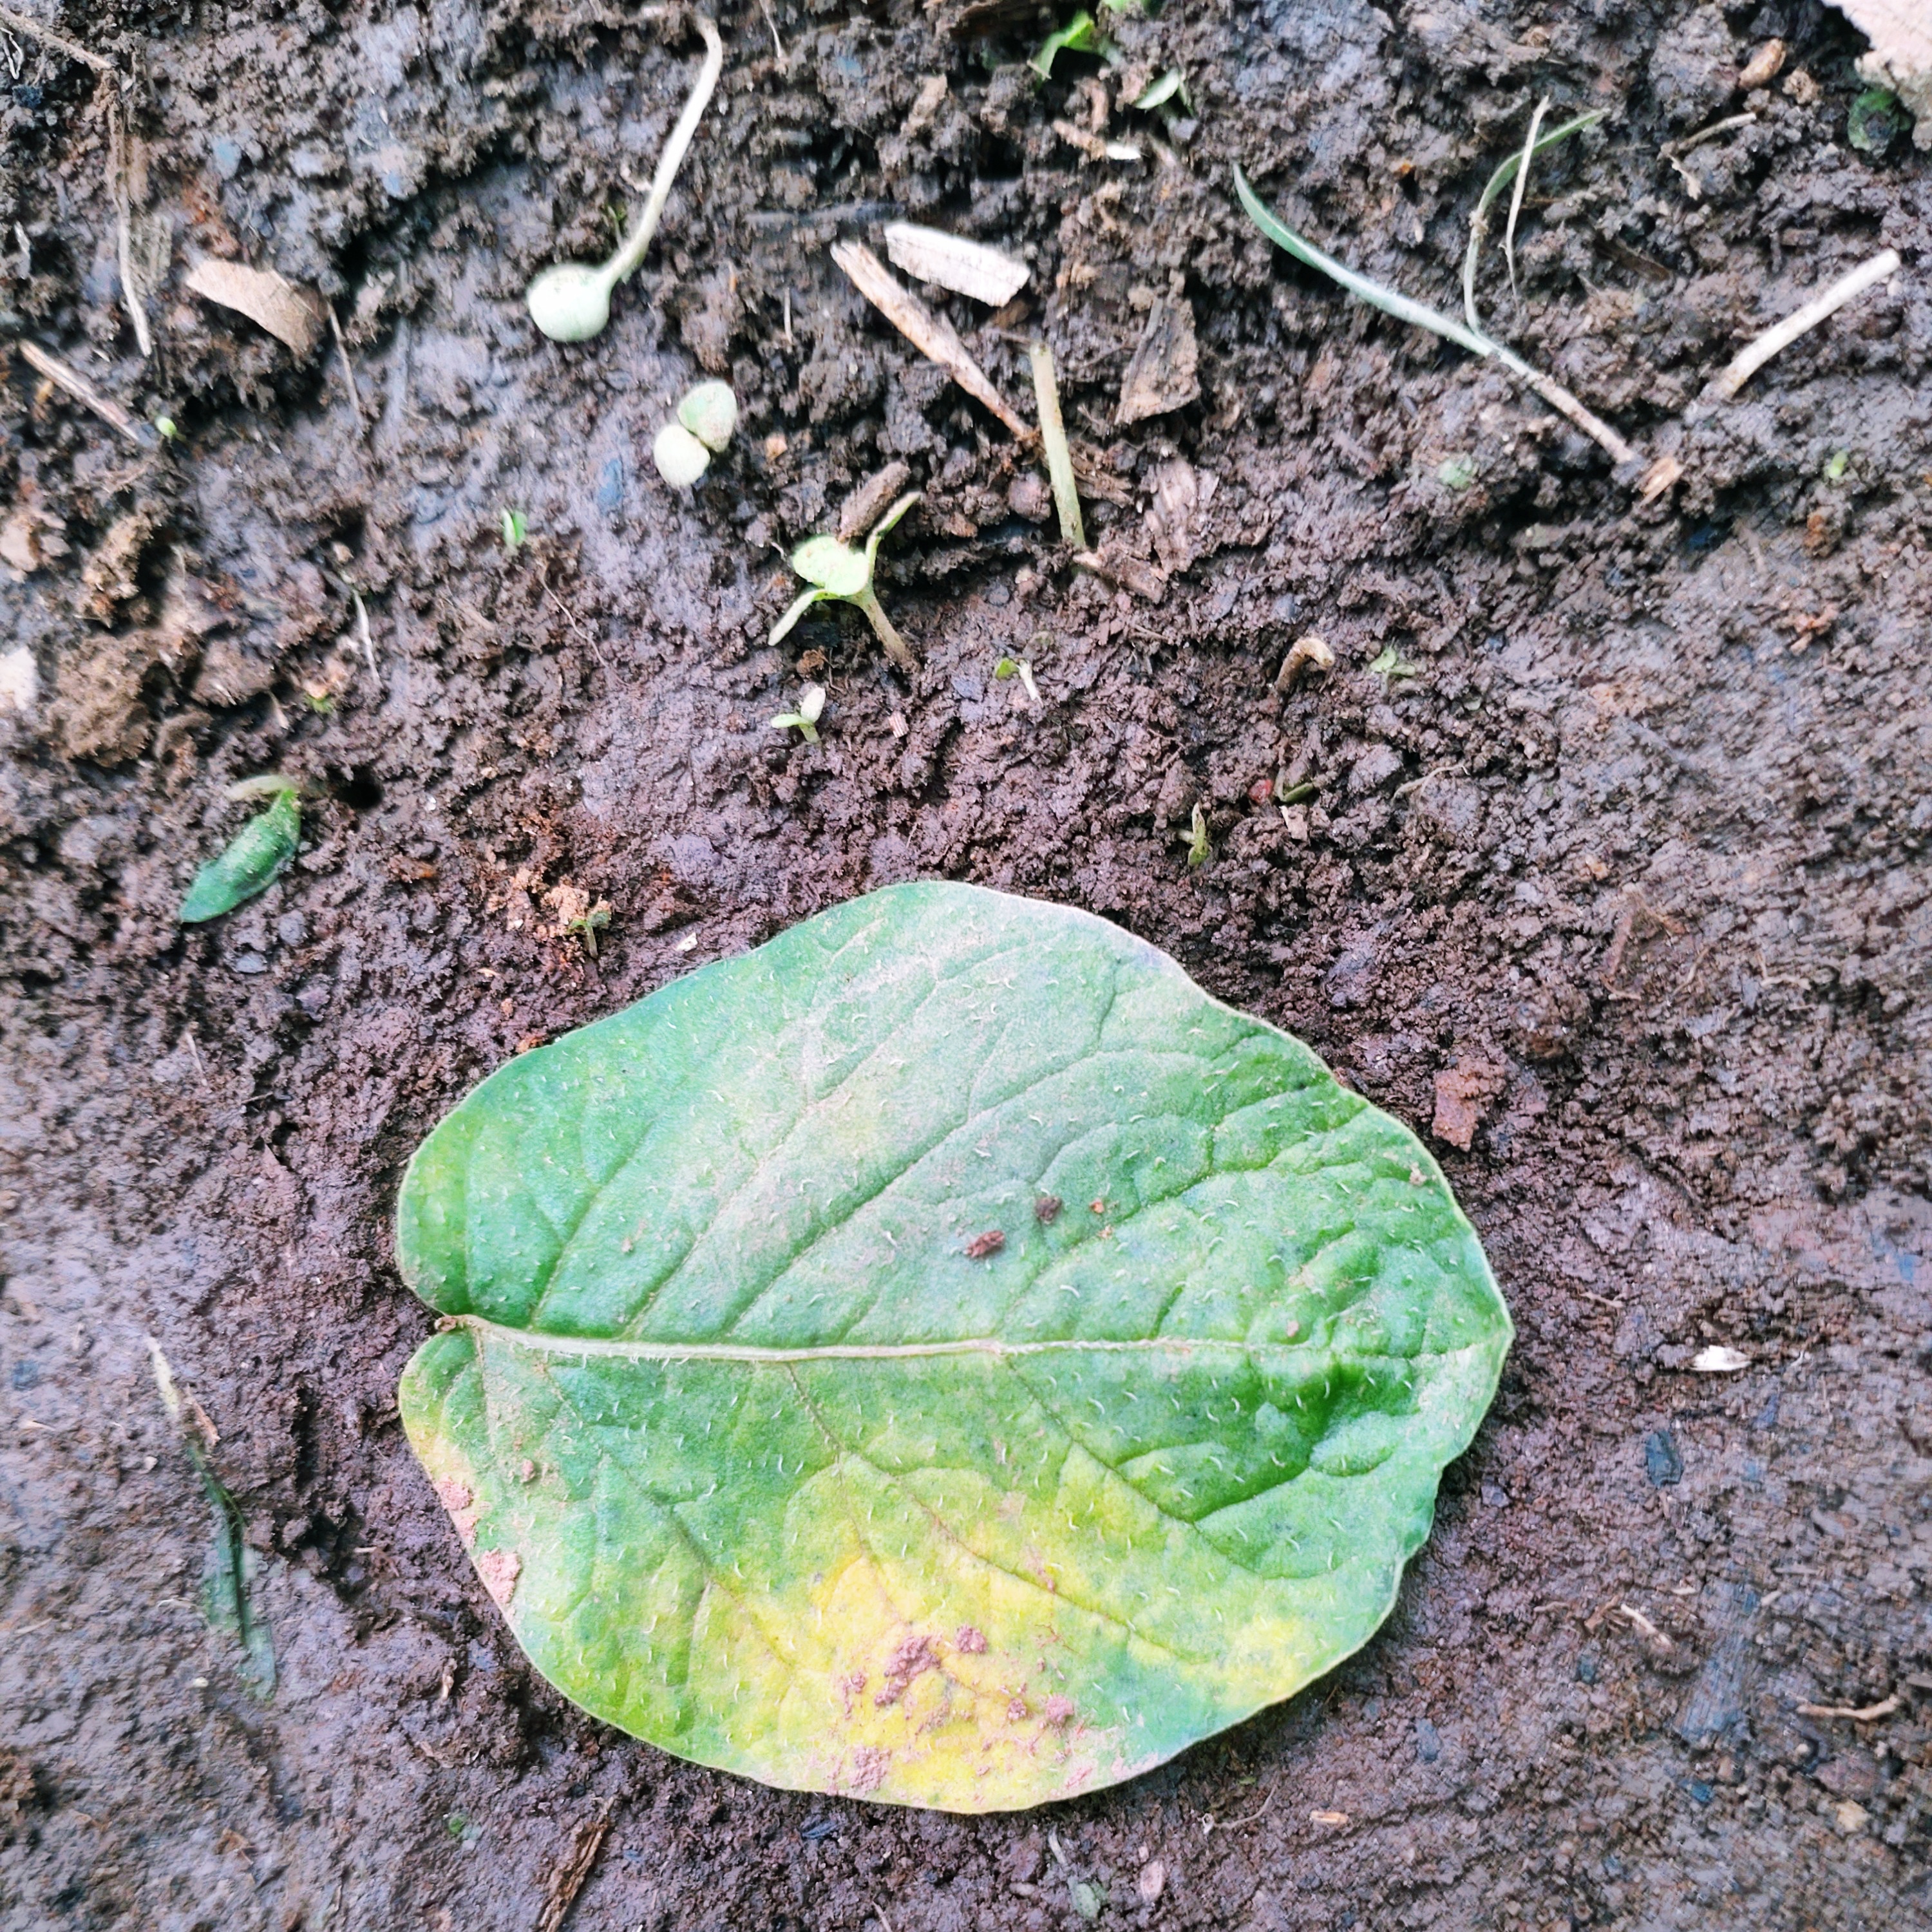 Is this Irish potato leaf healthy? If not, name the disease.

late blight
